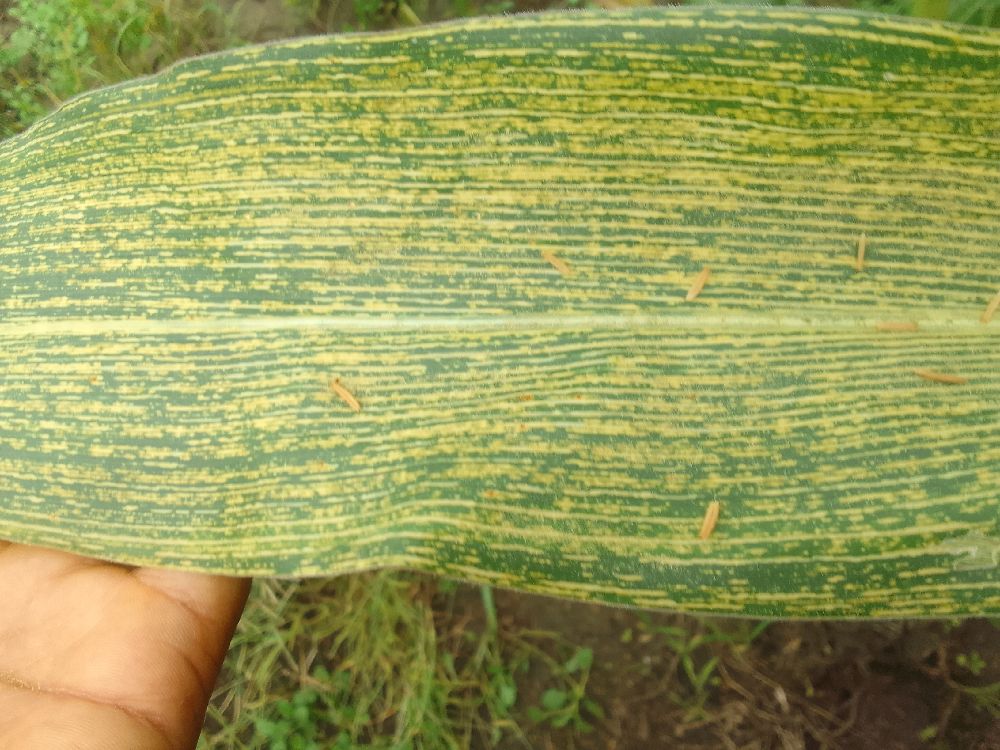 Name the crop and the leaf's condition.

maize, maize streak virus
